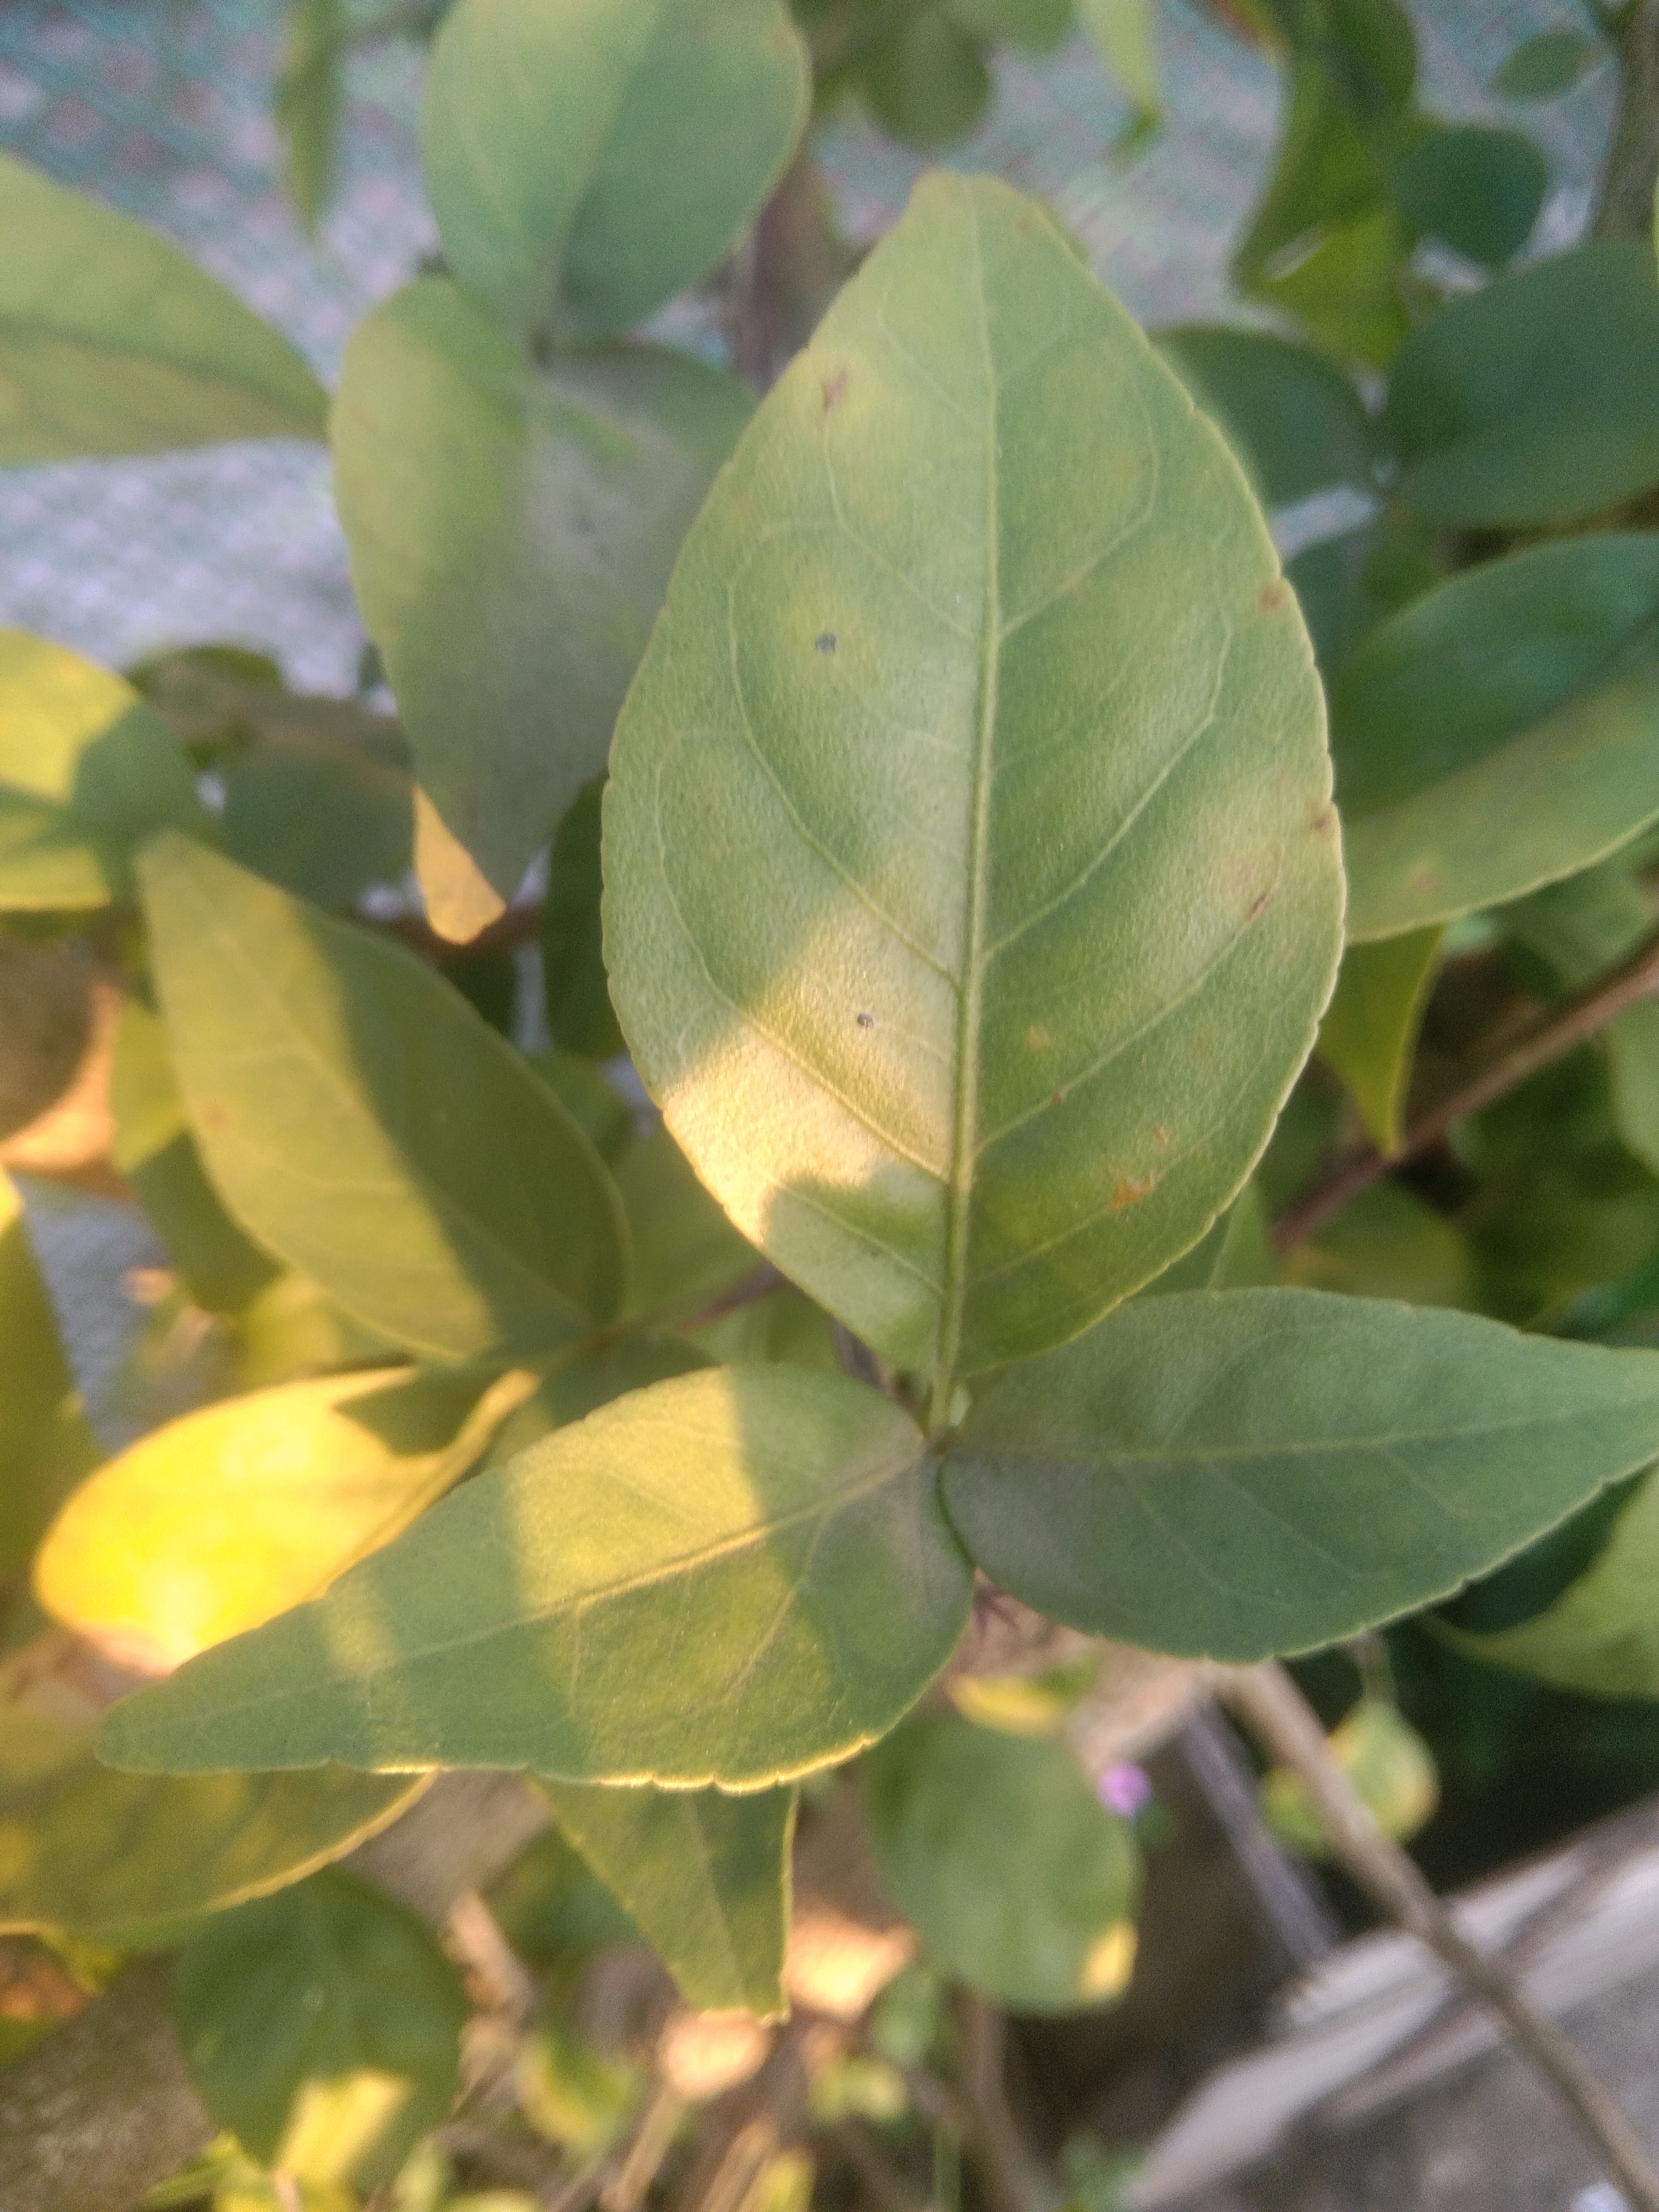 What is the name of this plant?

wood apple
